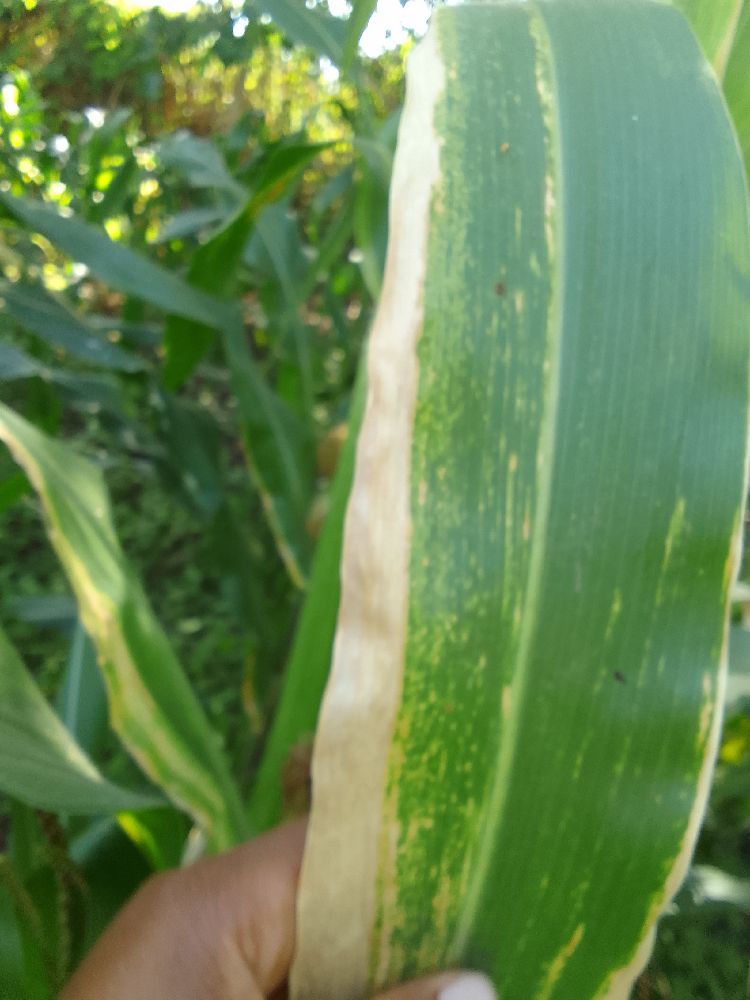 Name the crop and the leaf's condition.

maize, maize lethal necrosis
